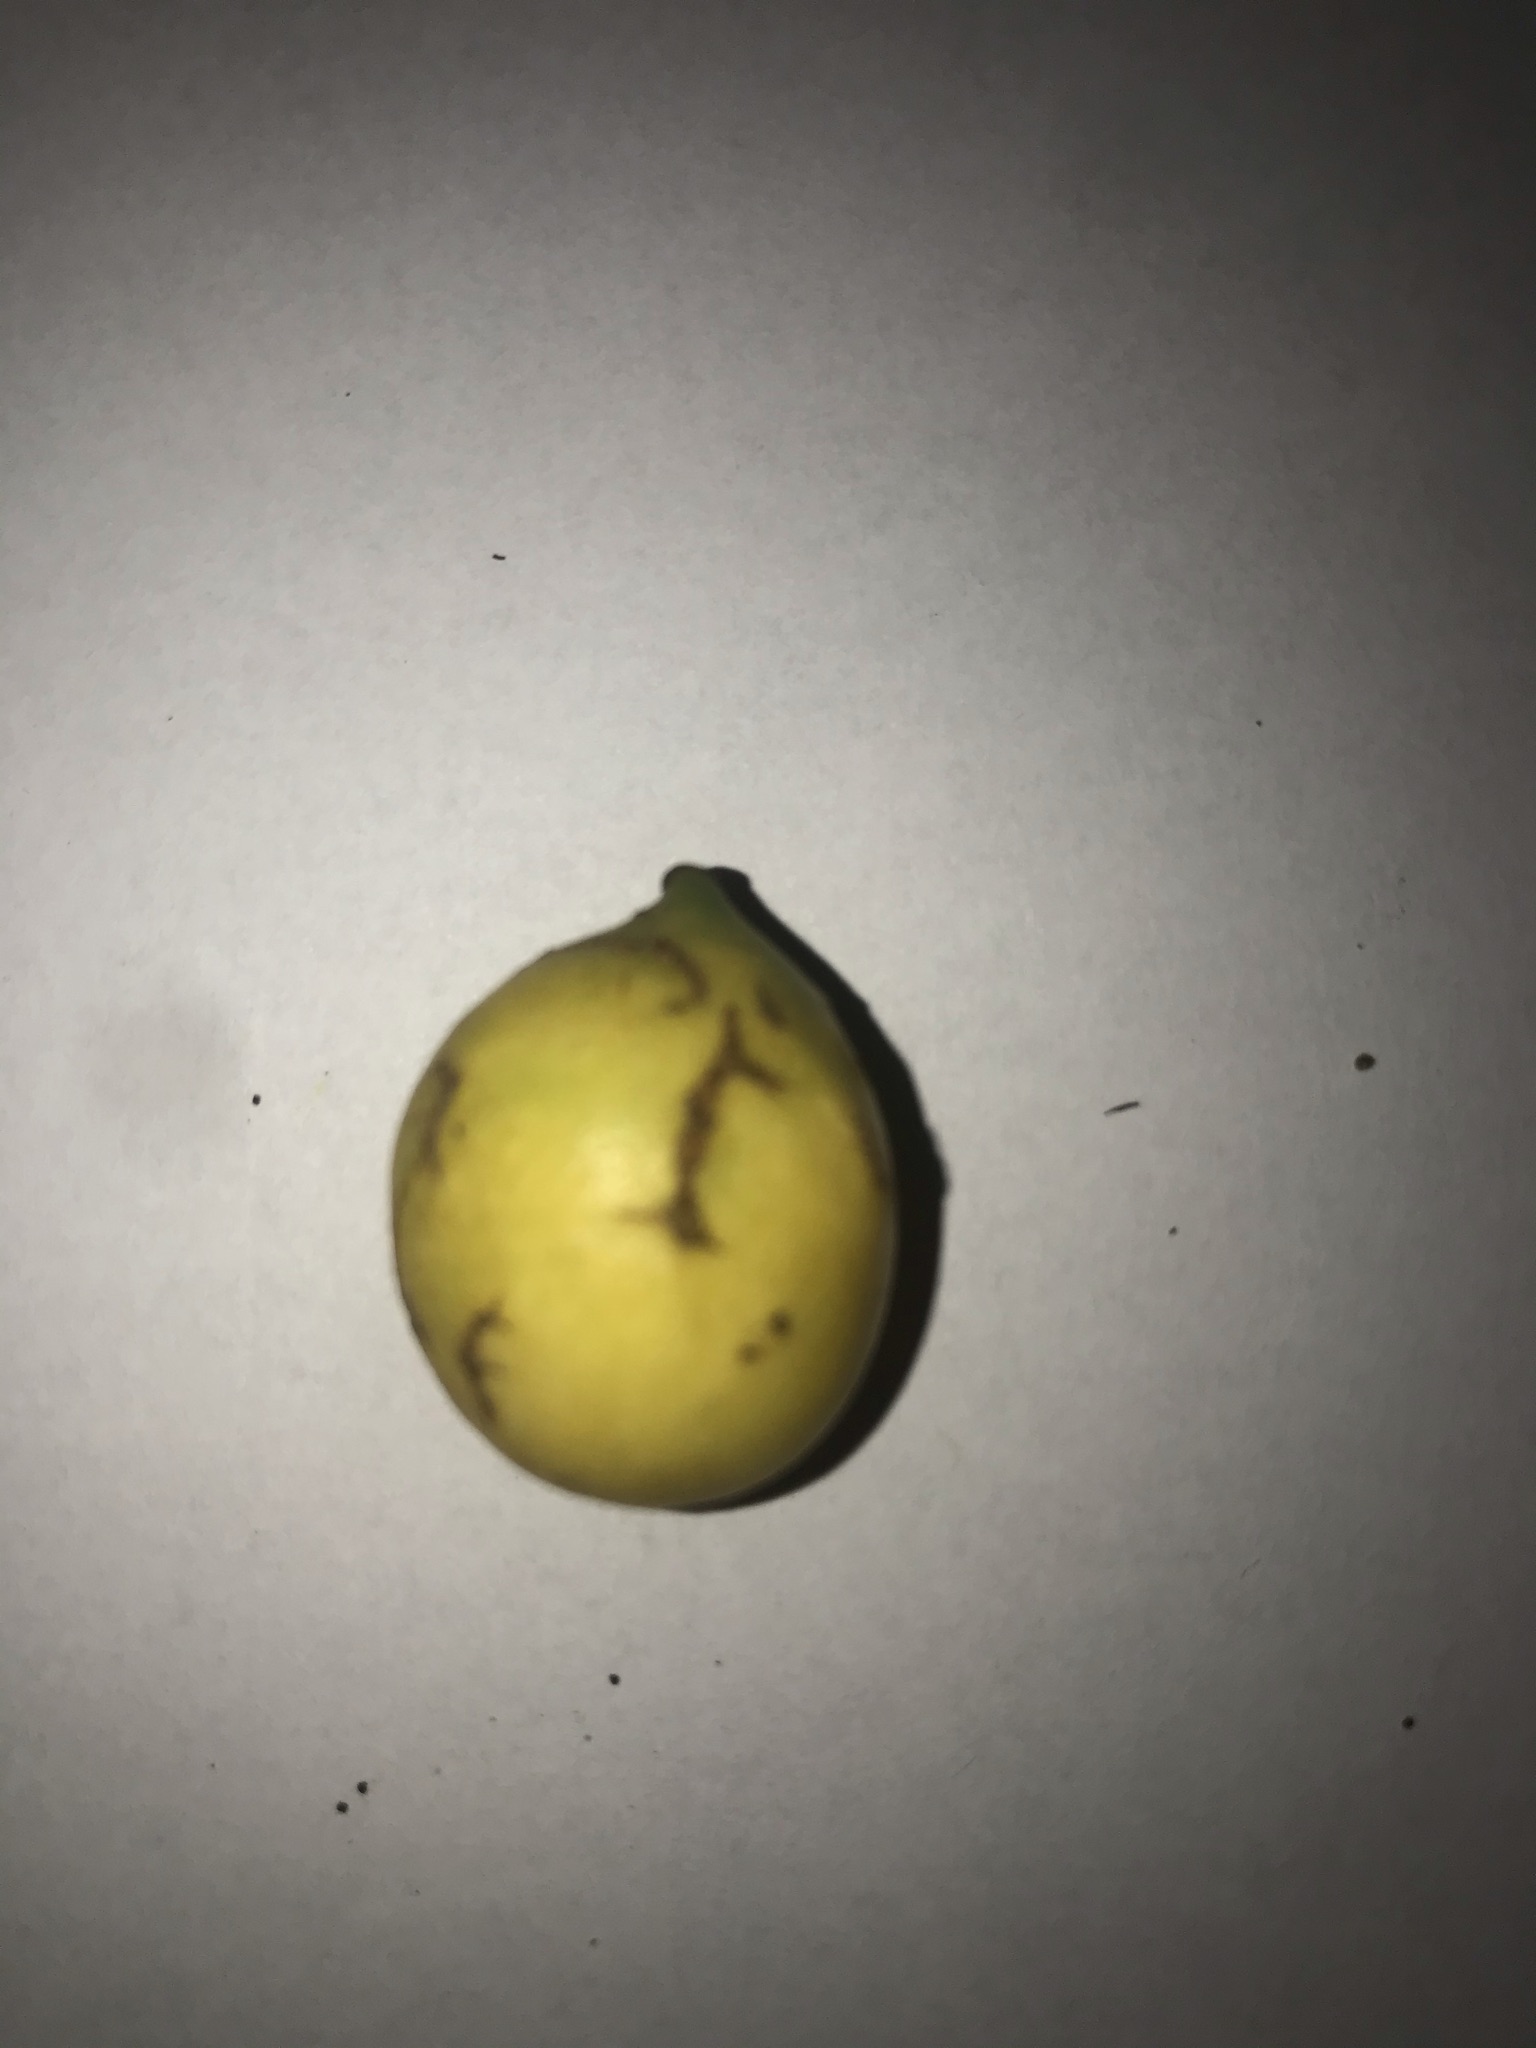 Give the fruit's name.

abiu
